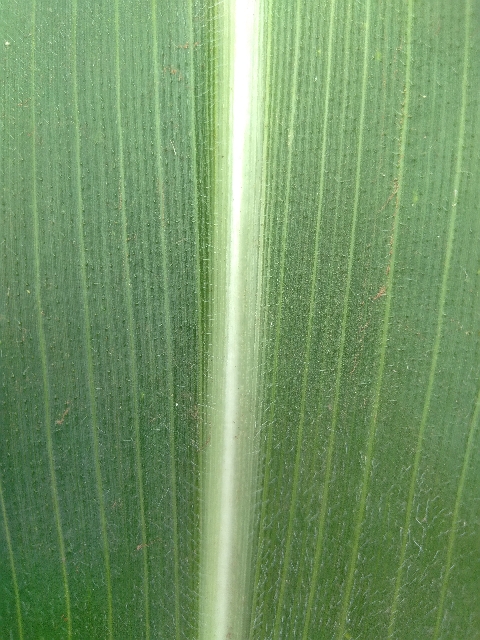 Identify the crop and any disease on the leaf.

maize, healthy
